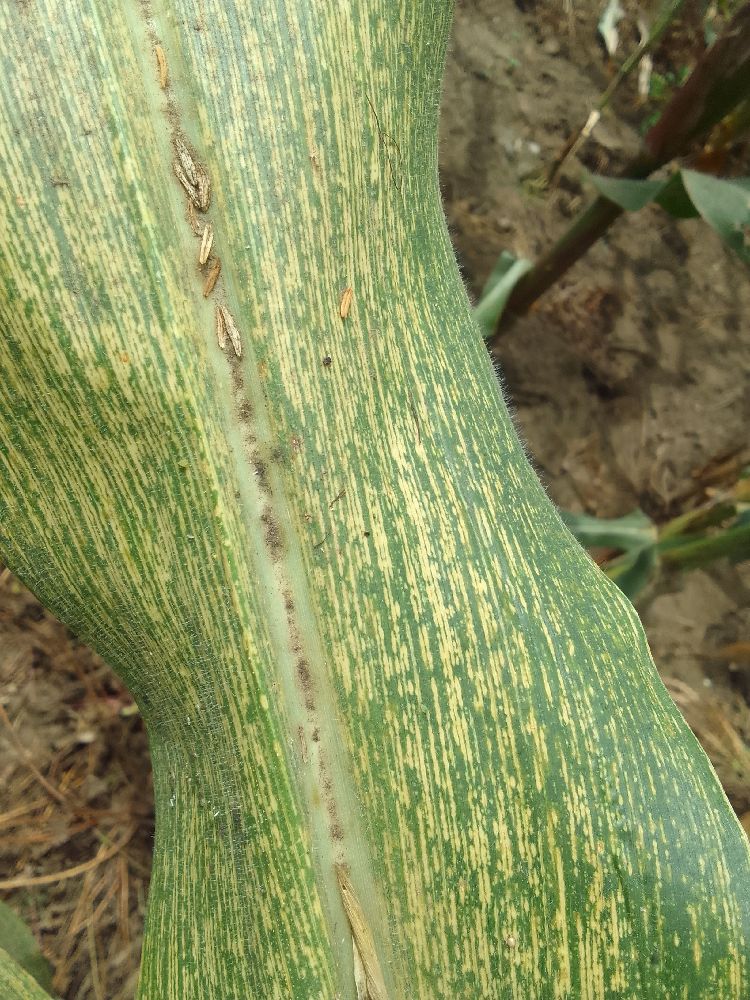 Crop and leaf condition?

maize, maize streak virus
